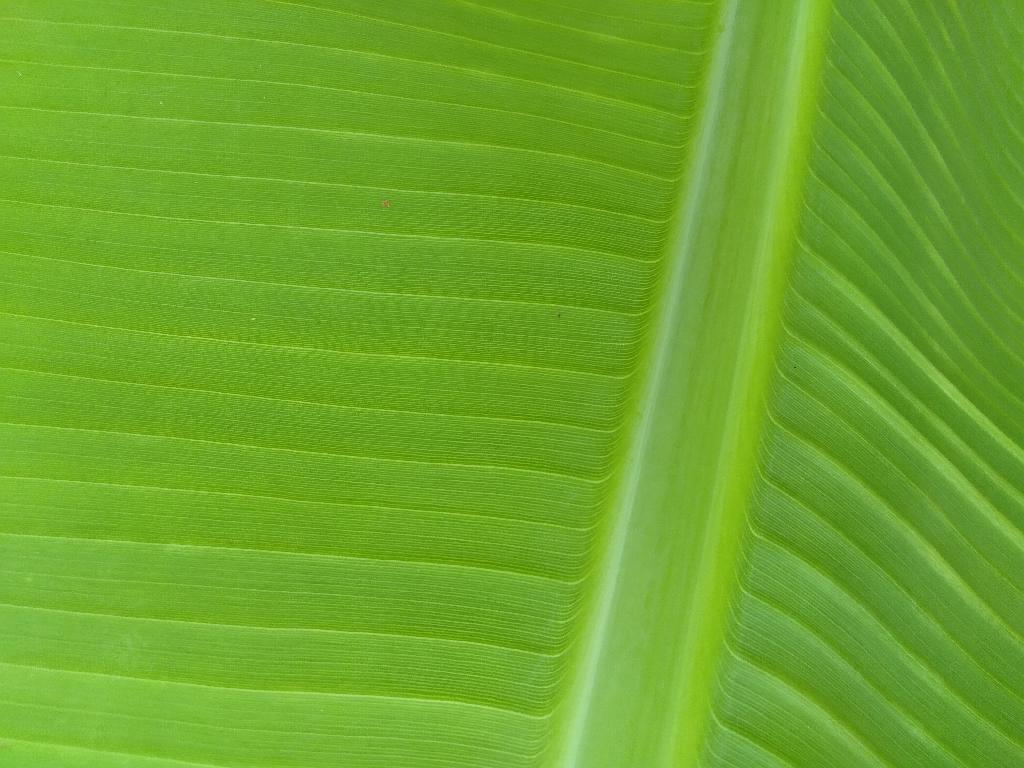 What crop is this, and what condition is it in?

banana, healthy
